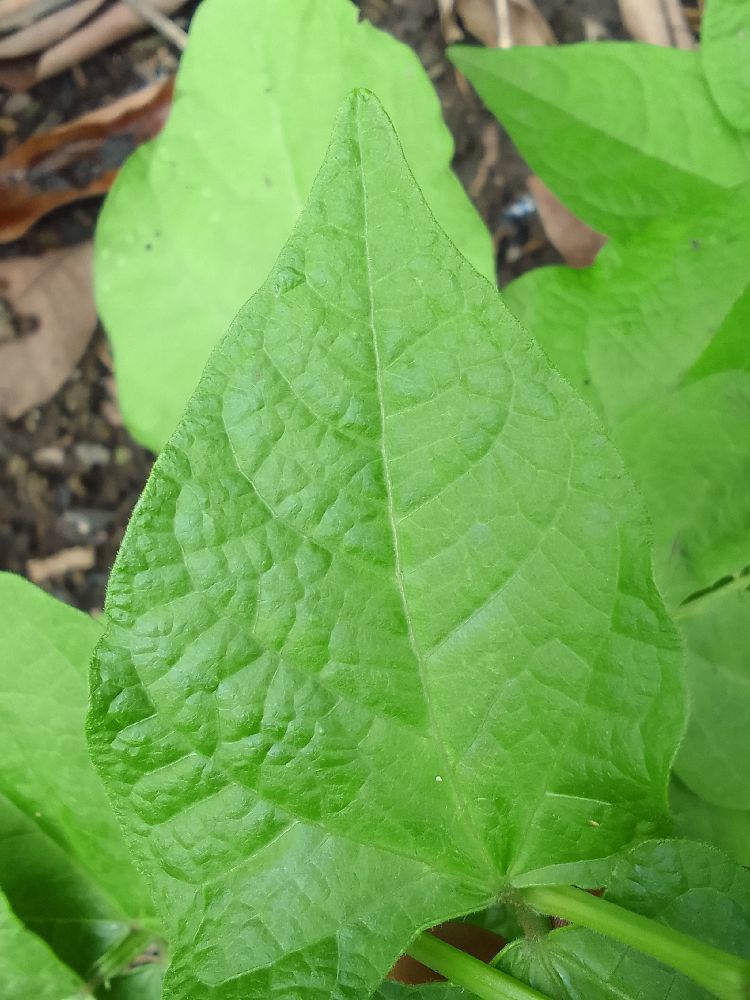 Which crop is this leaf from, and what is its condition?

common bean, healthy
